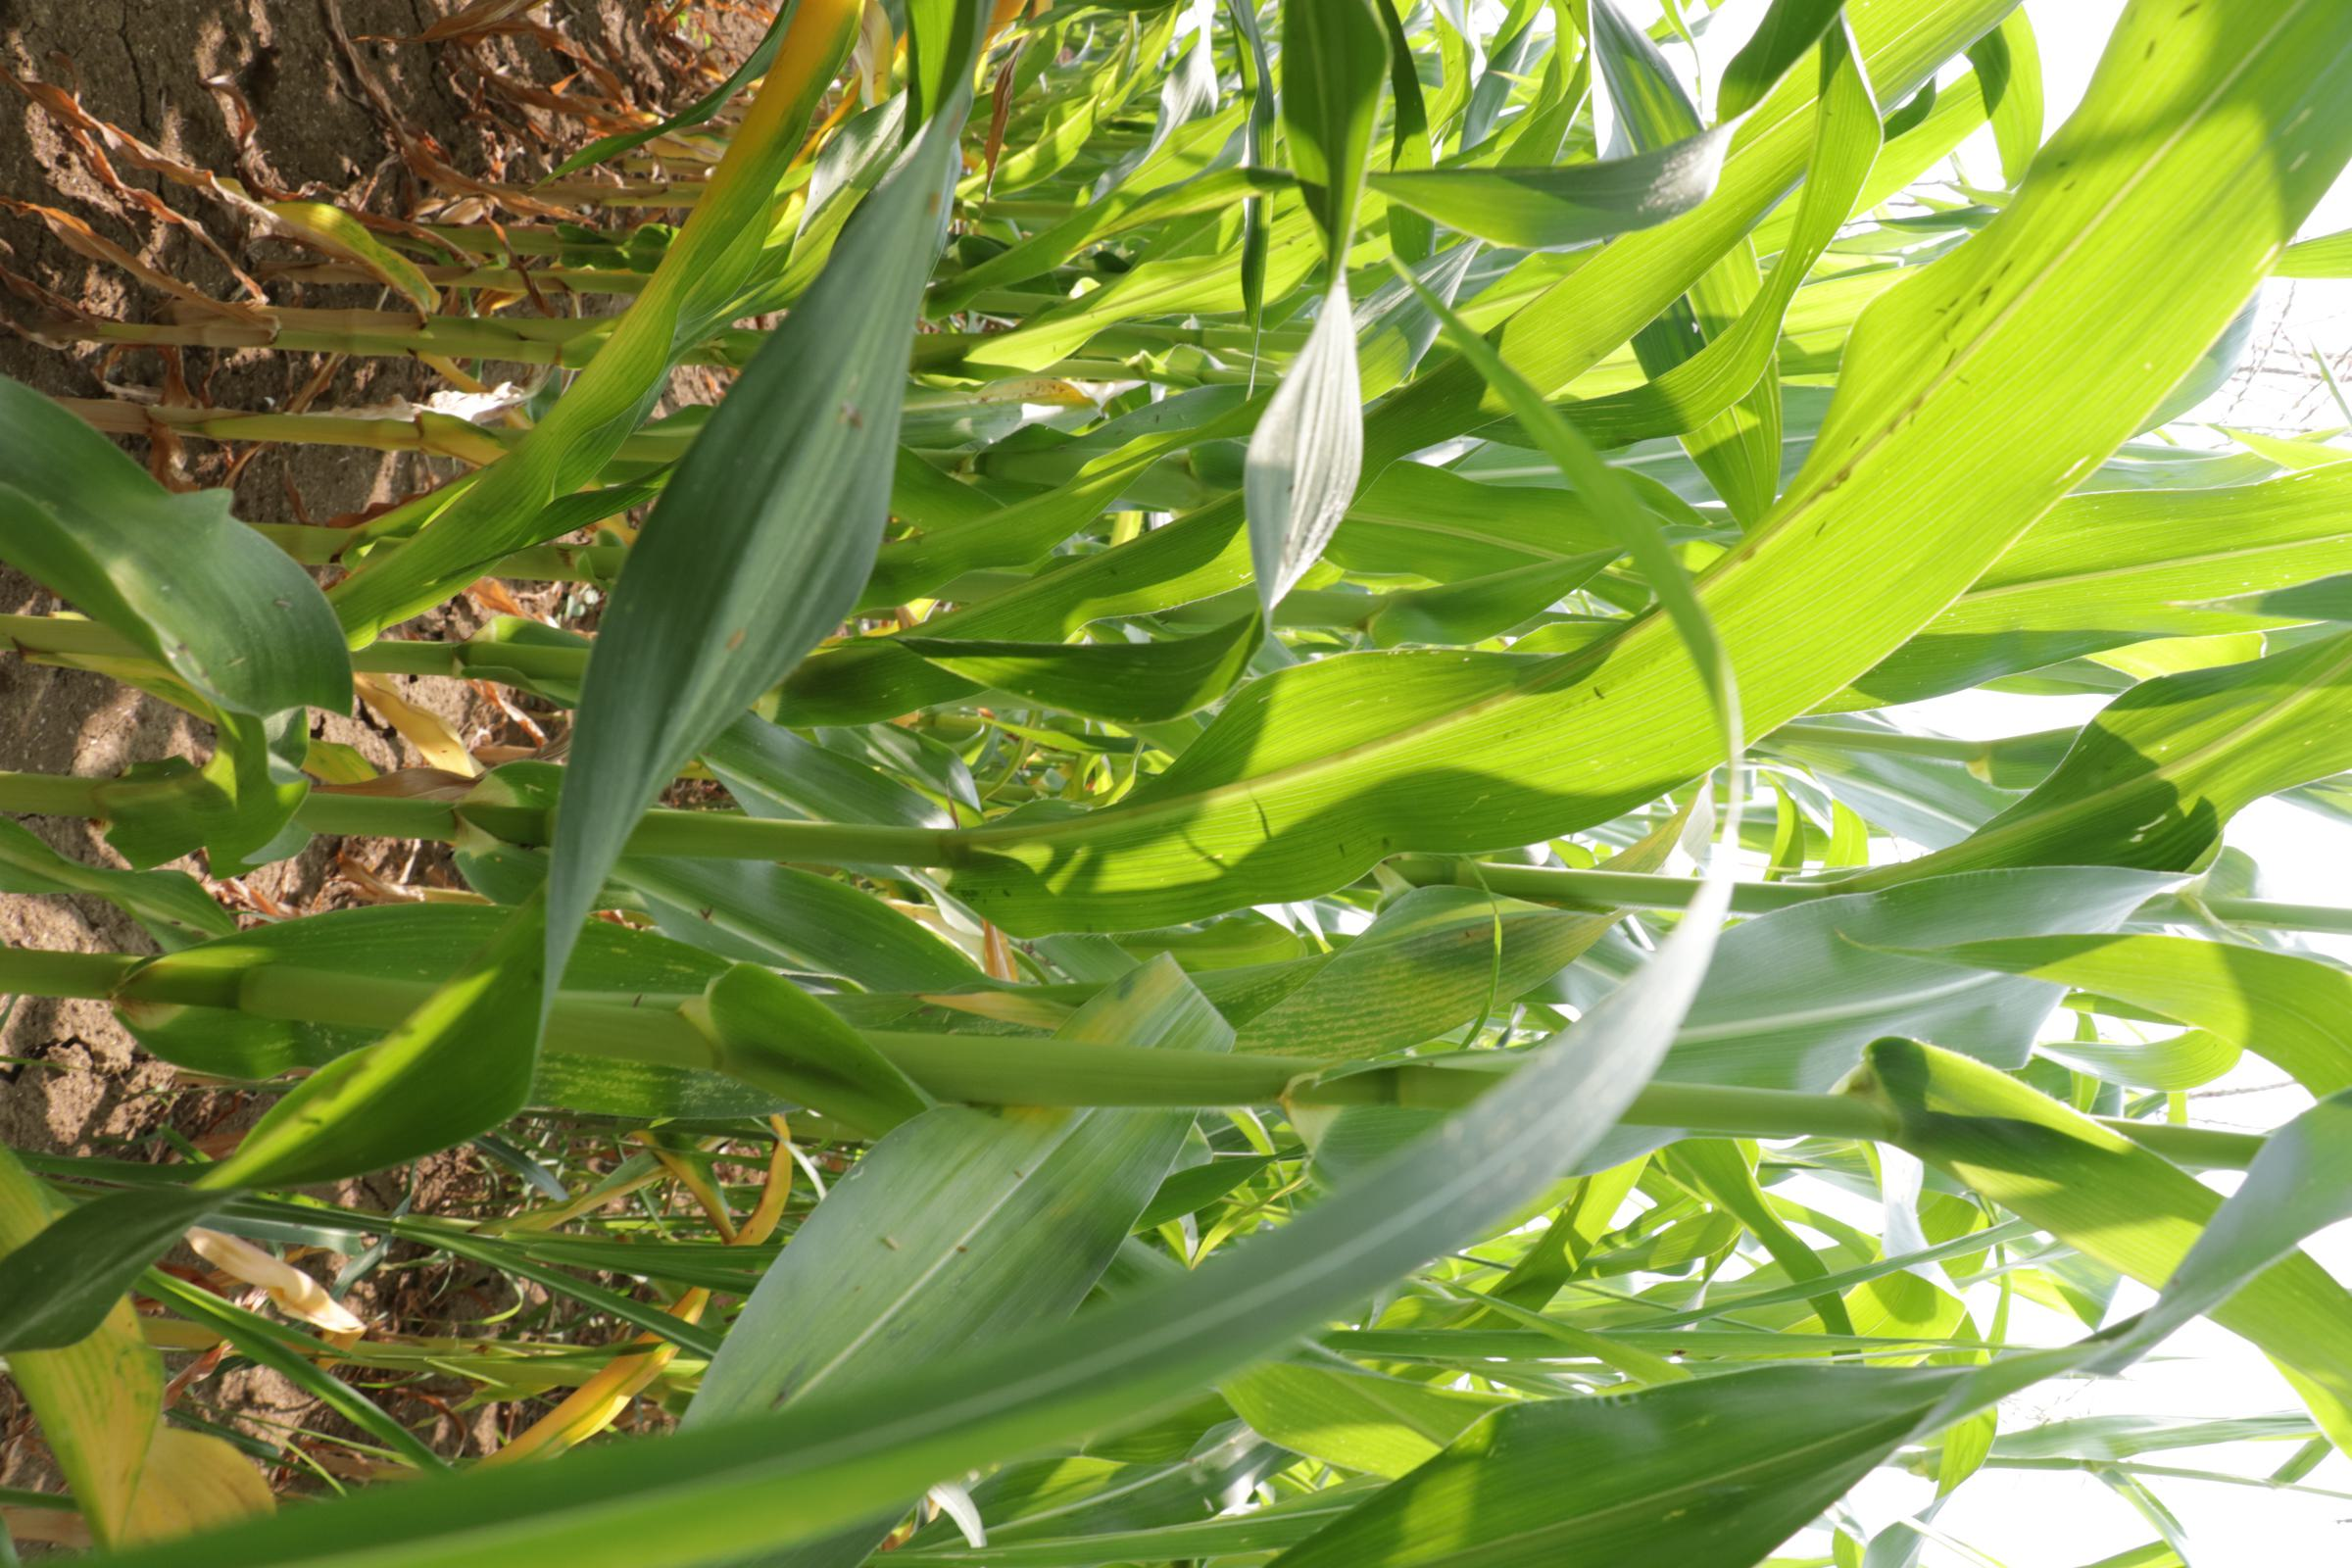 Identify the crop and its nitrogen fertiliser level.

maize, no added nitrogen
